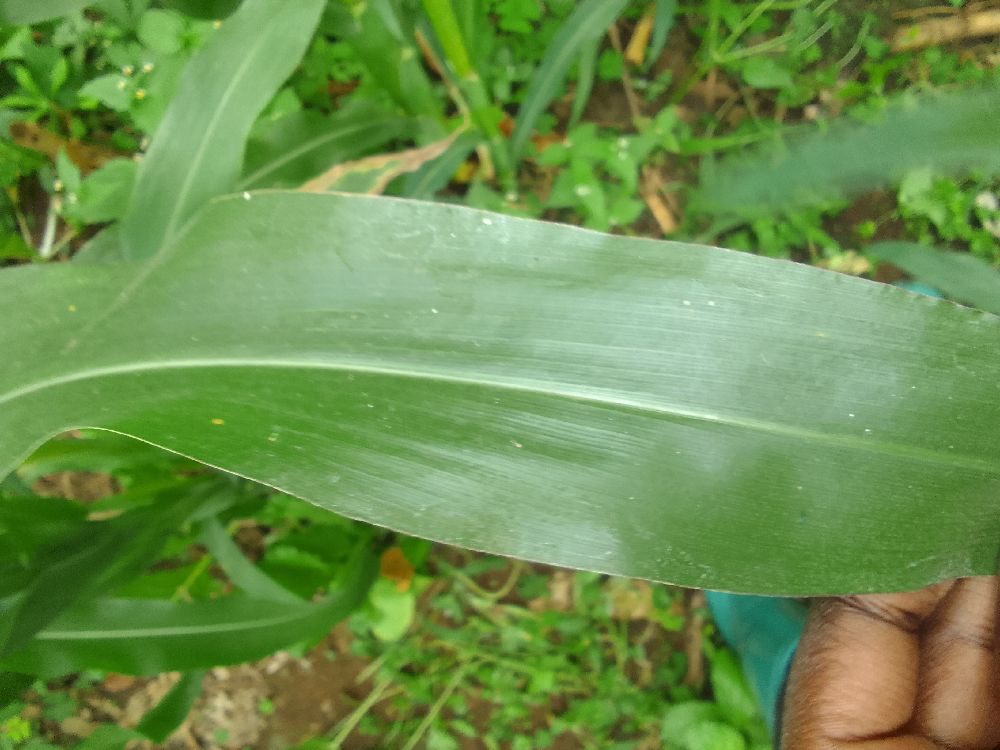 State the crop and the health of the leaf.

maize, healthy
